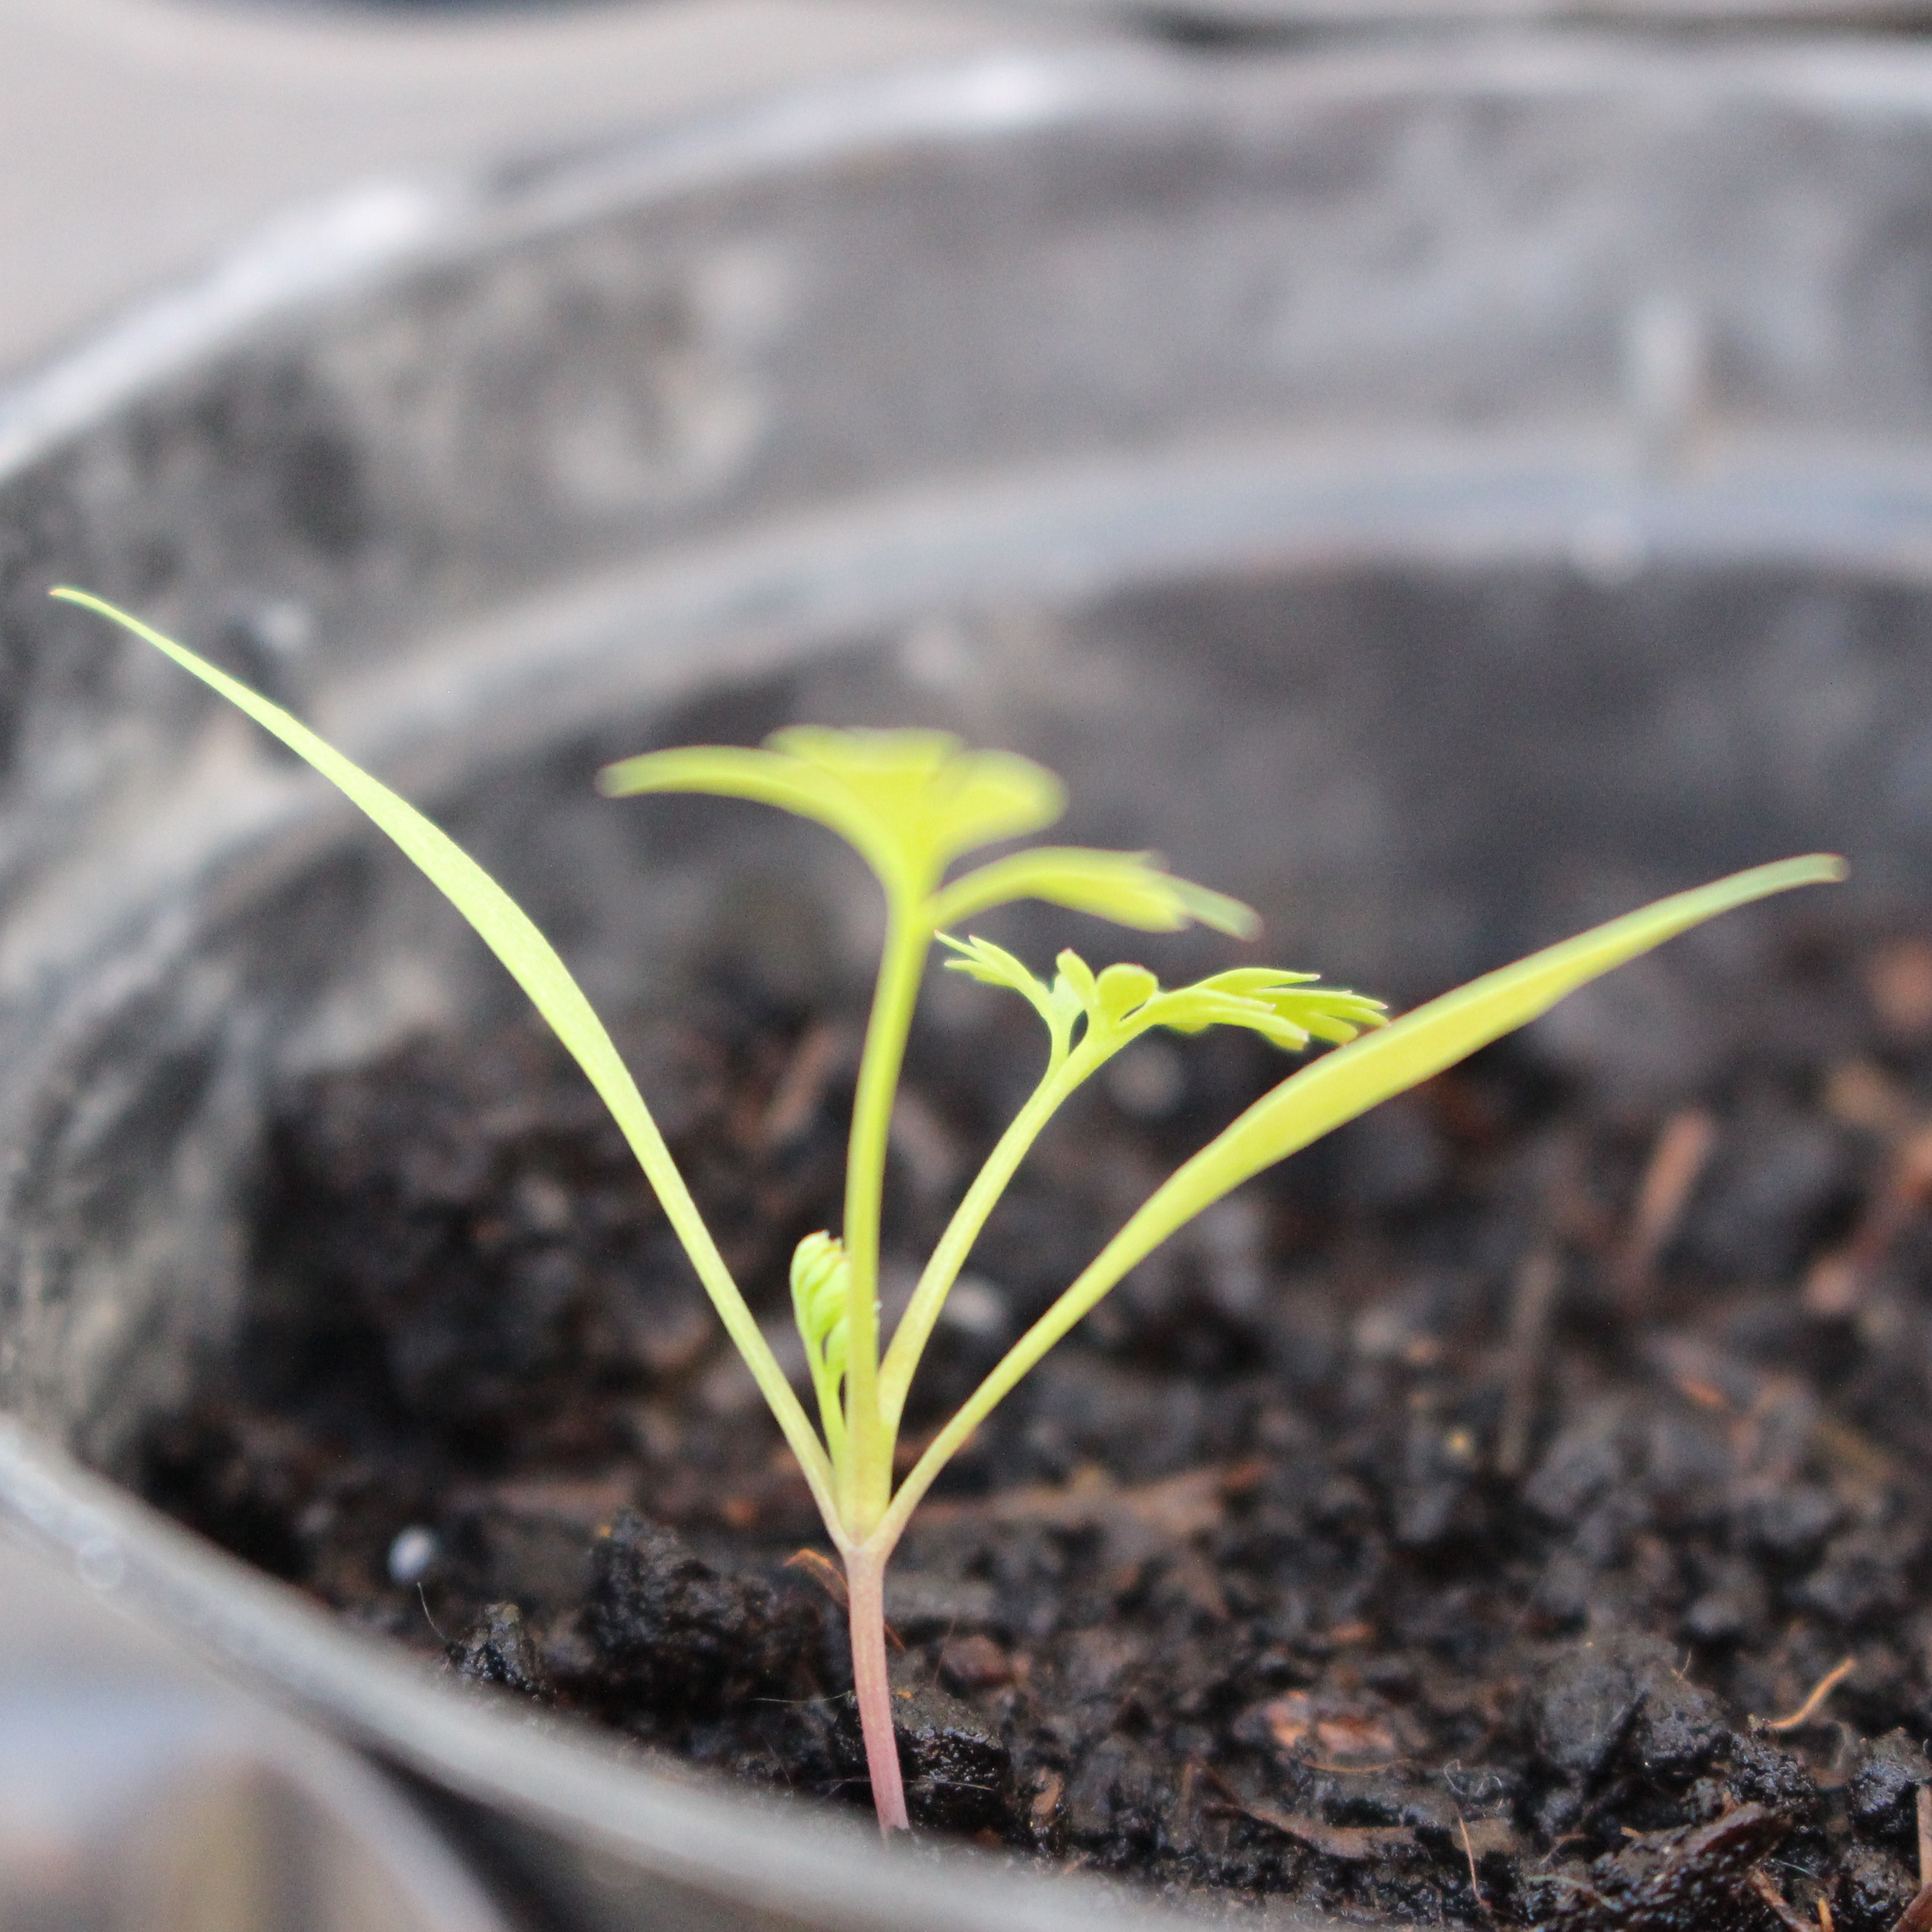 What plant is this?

Fumaria officinalis
